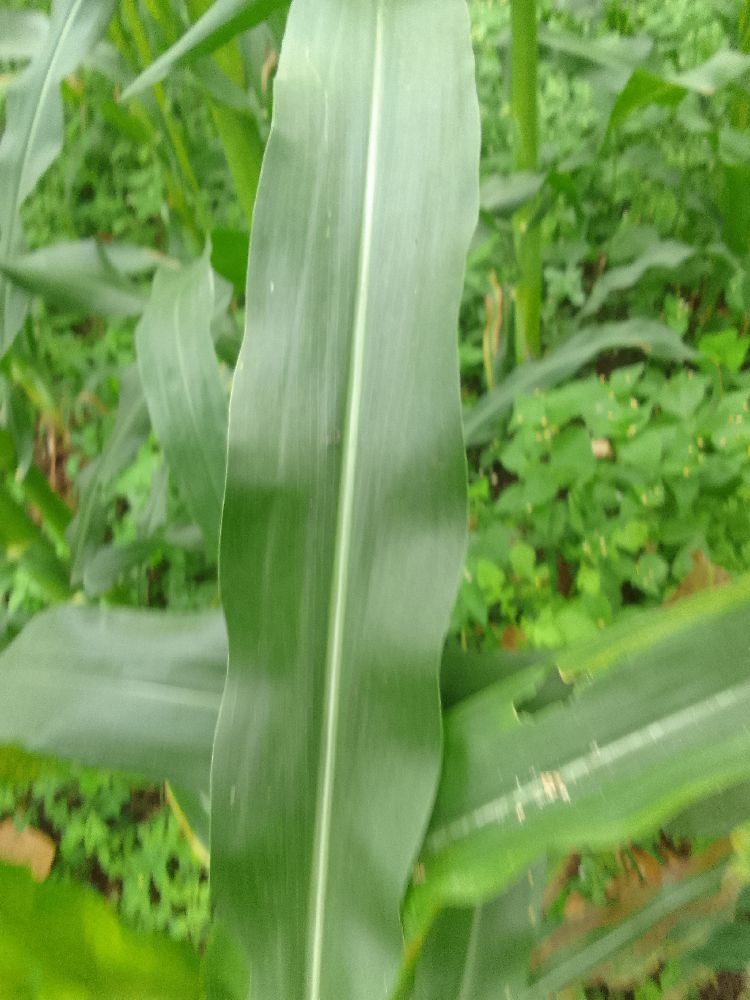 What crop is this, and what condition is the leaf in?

maize, healthy
